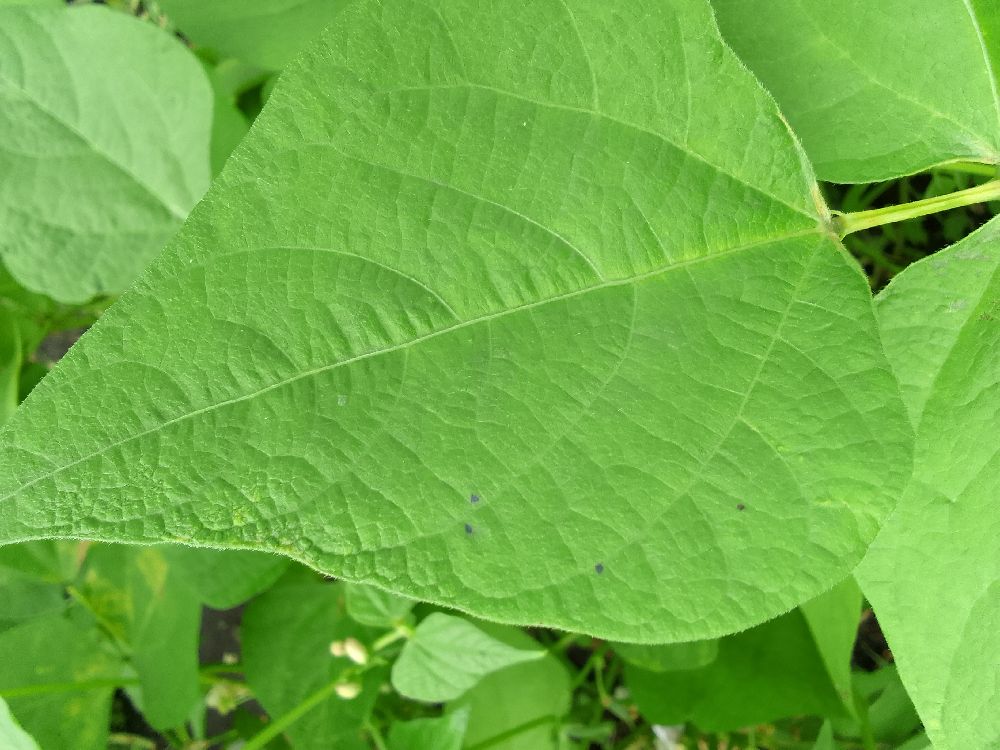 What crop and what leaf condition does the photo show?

common bean, healthy
